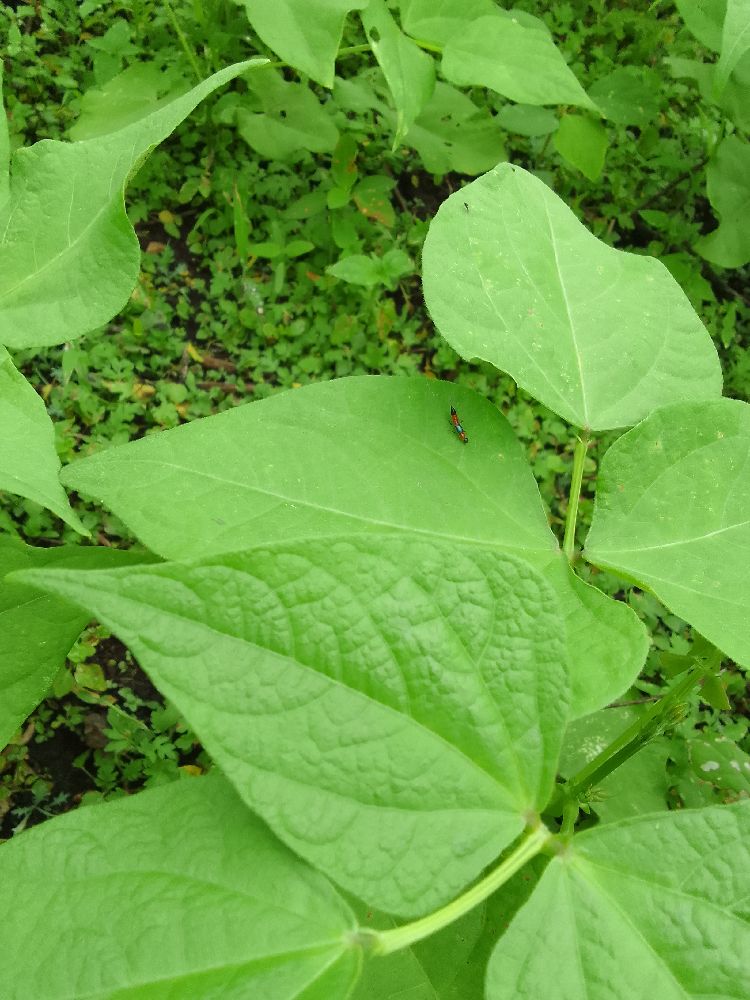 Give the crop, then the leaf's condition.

common bean, healthy
